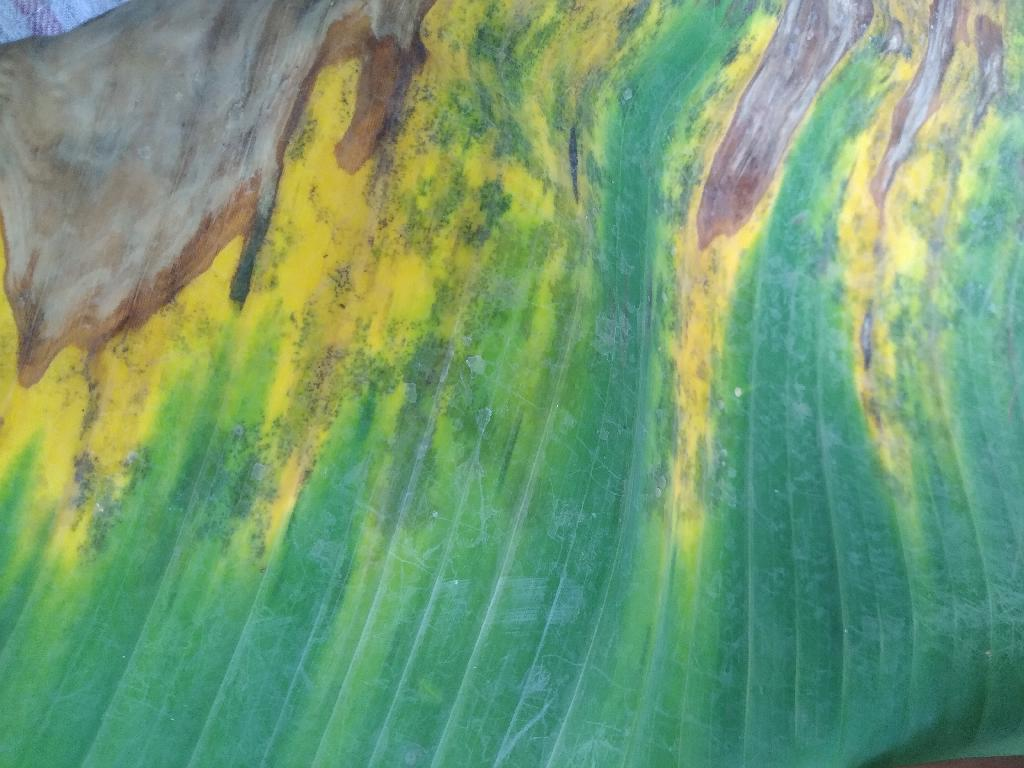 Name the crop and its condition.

banana, black sigatoka
